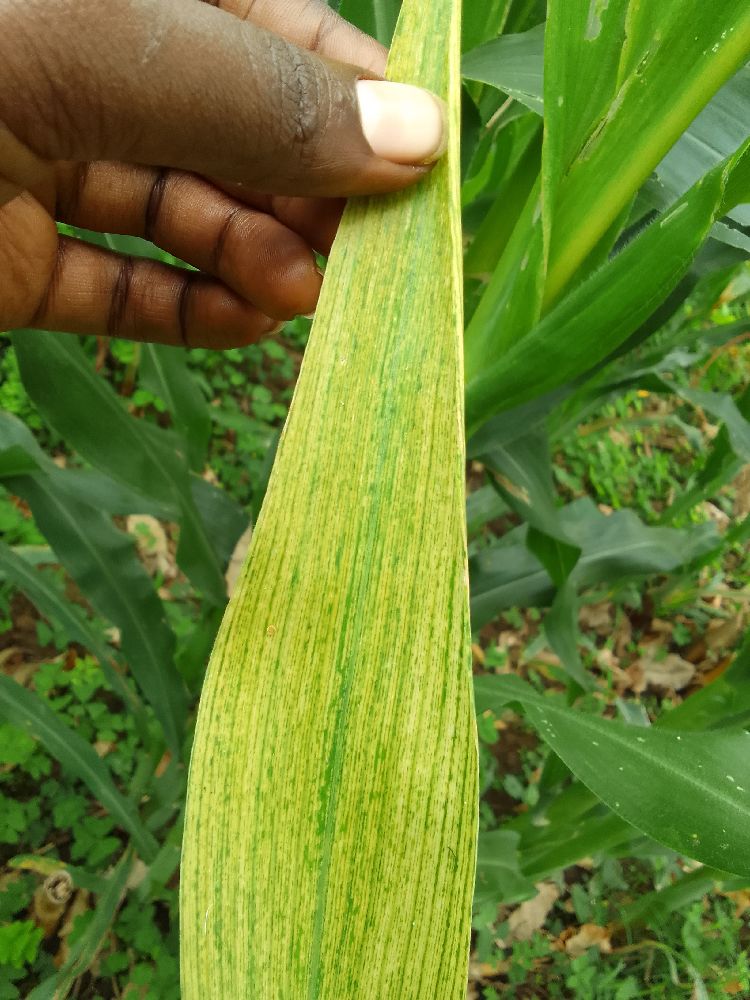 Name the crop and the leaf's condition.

maize, maize lethal necrosis
